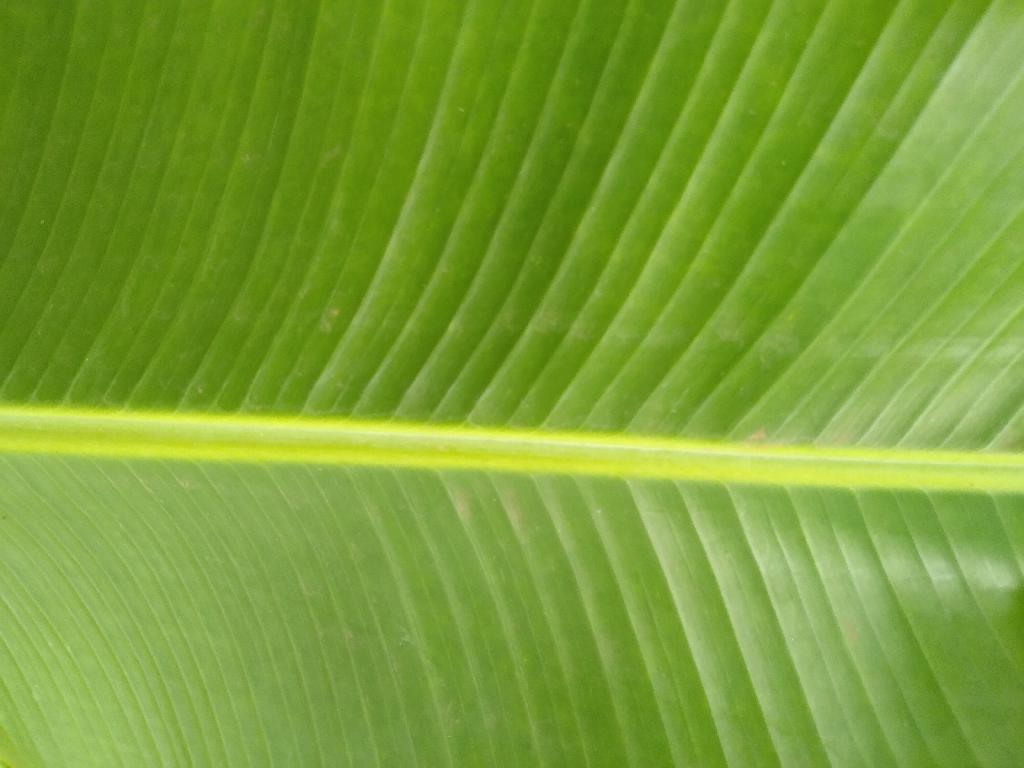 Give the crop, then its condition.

banana, healthy
